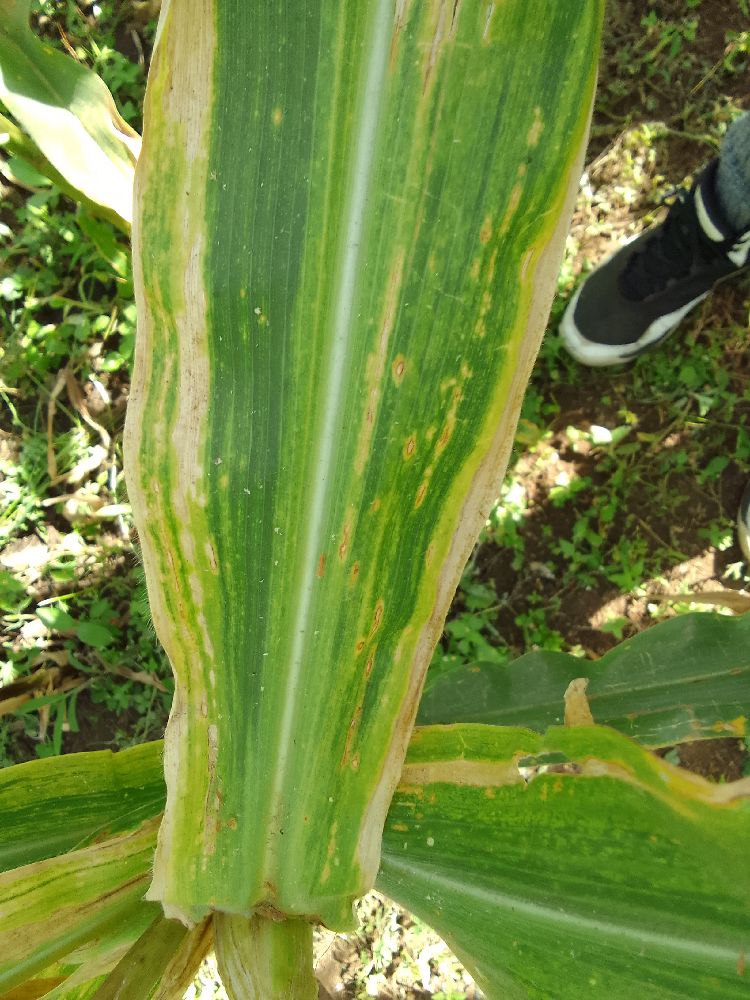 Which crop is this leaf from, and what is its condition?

maize, maize lethal necrosis
